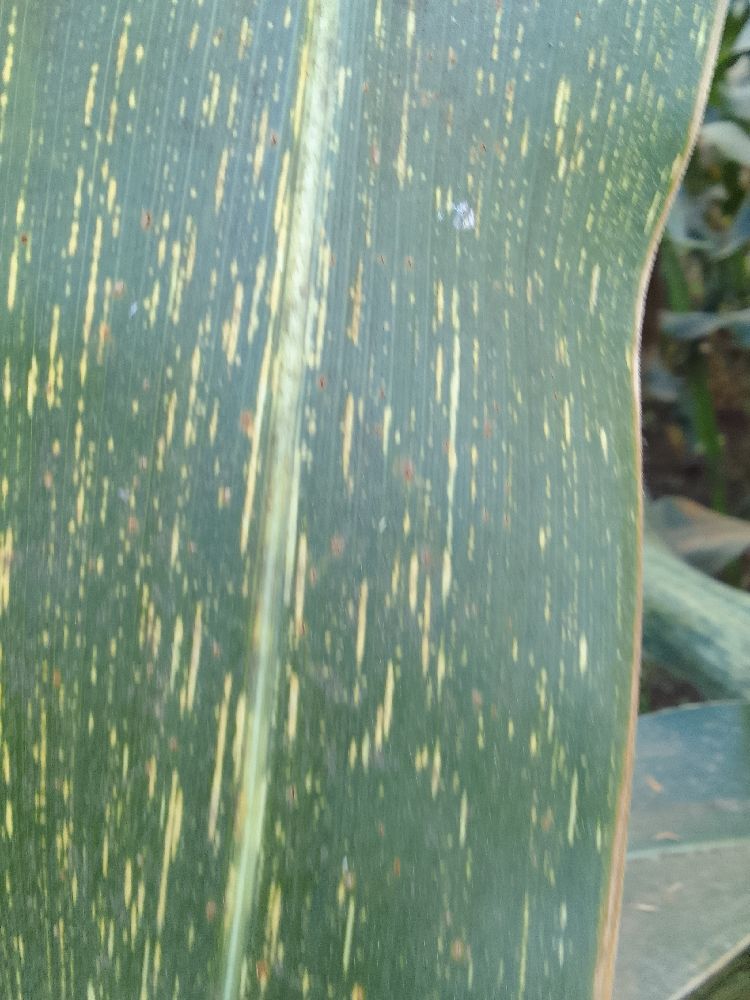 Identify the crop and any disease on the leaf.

maize, maize streak virus
